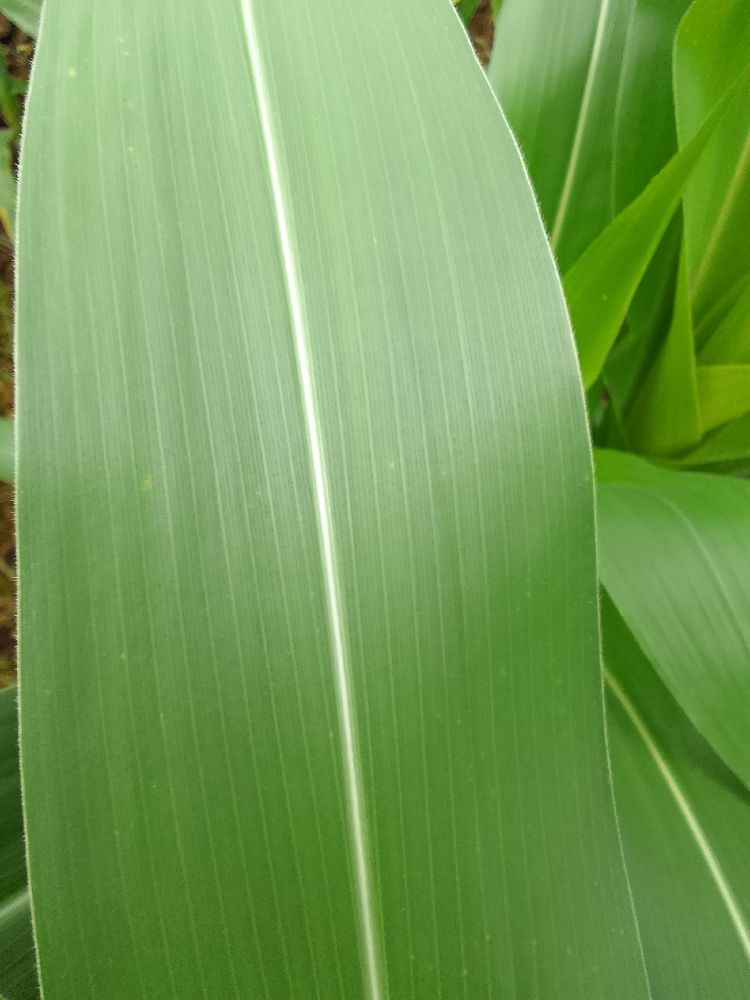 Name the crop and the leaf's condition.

maize, healthy
